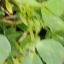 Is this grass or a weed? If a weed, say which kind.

unstructured weed
